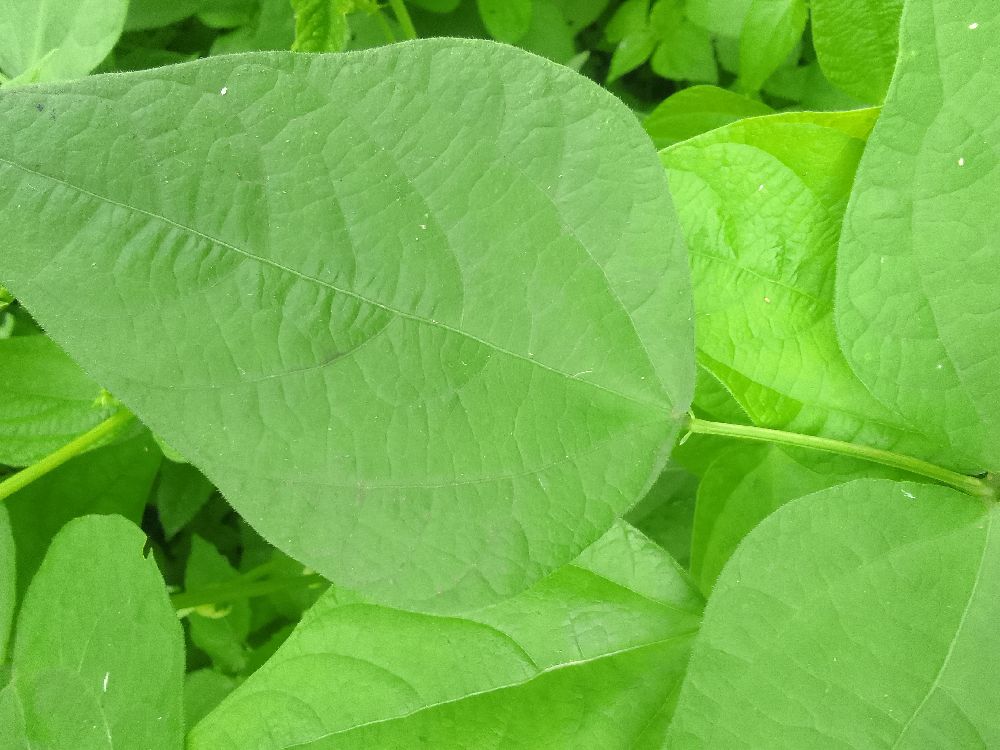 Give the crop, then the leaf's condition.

common bean, healthy
